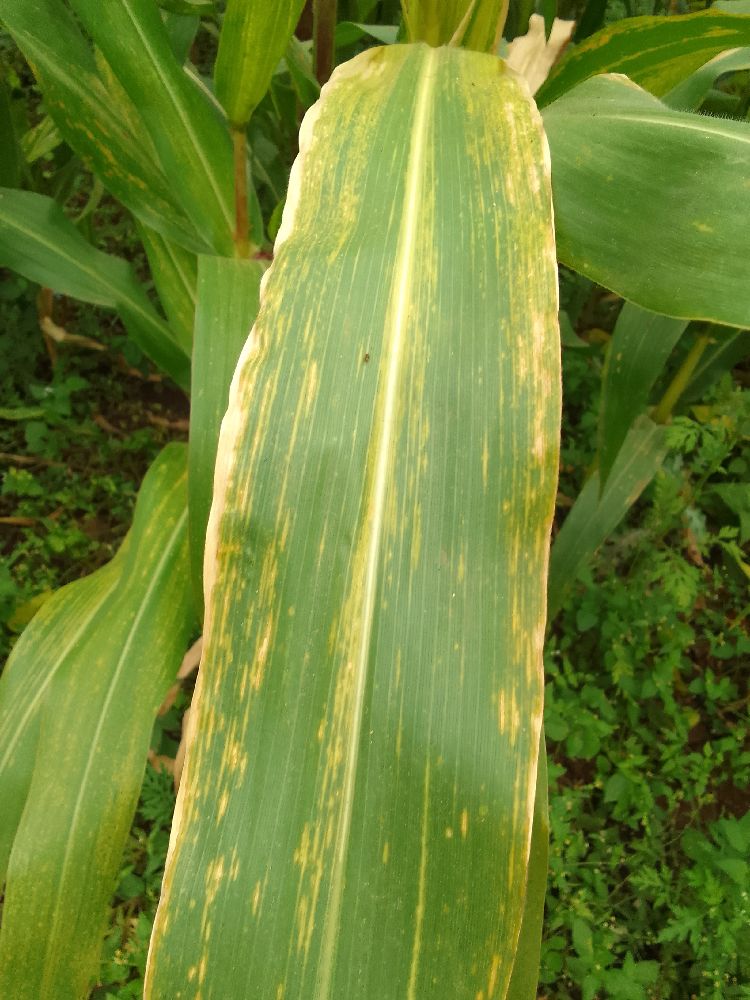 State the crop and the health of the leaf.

maize, maize lethal necrosis
